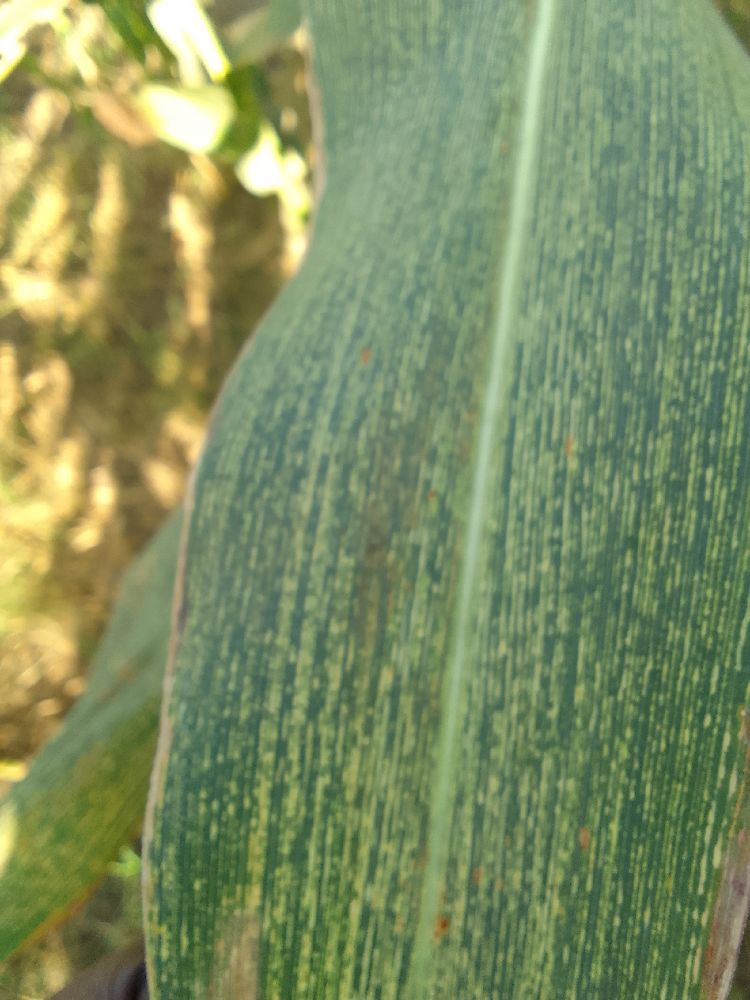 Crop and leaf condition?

maize, maize streak virus
